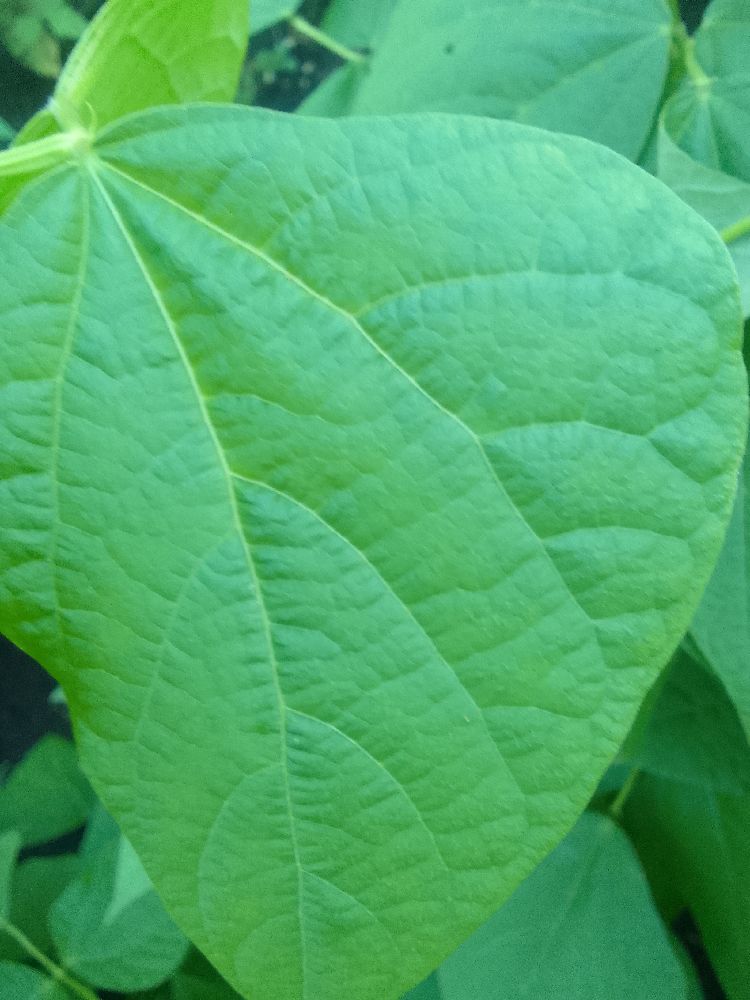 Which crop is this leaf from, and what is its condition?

common bean, healthy
